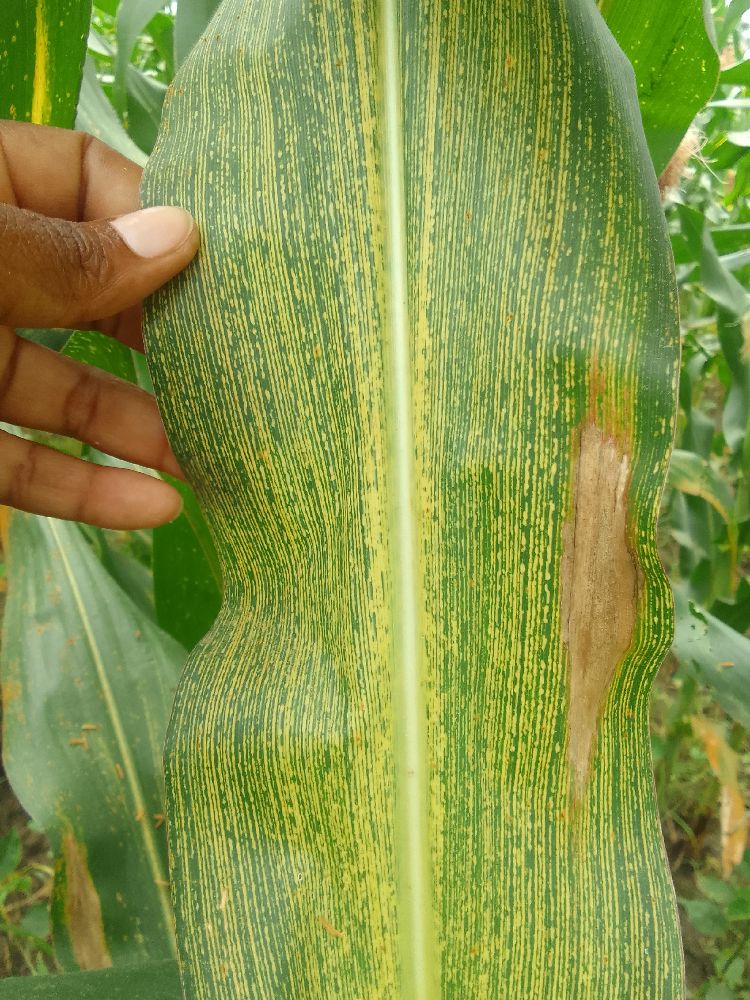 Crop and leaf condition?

maize, maize streak virus
